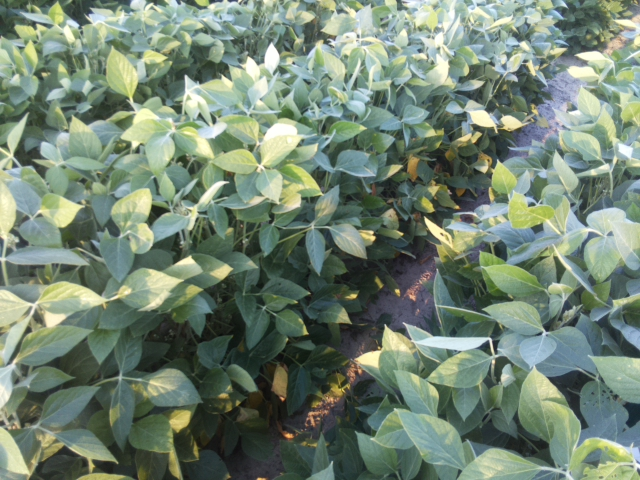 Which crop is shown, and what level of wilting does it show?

soybean, leaves with no wilting
